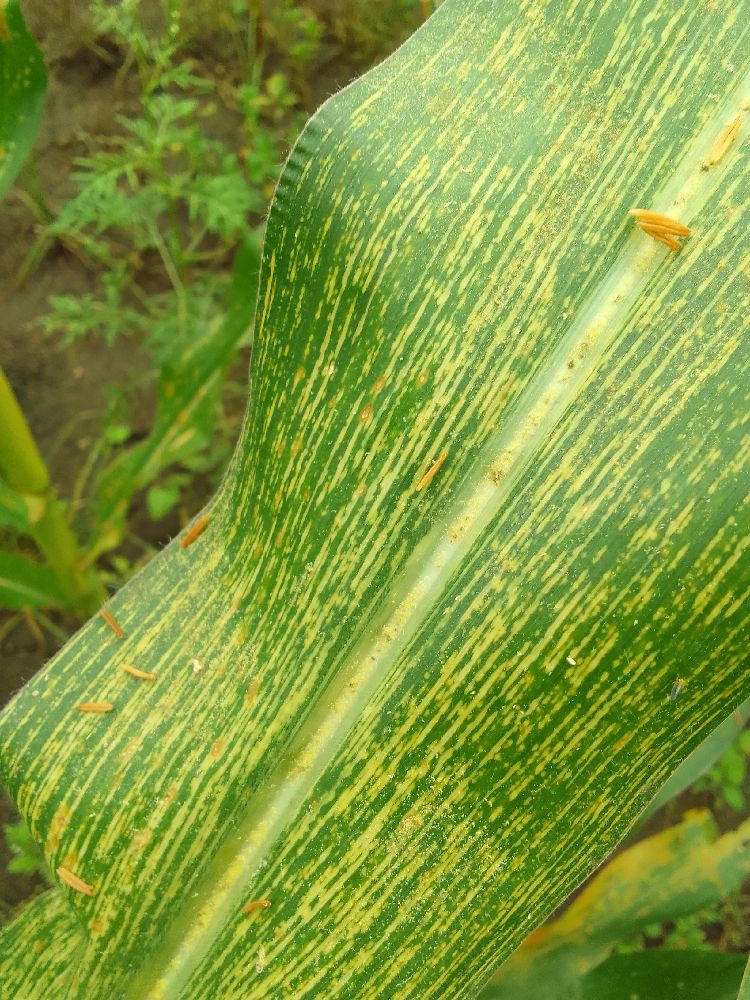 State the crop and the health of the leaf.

maize, maize streak virus
